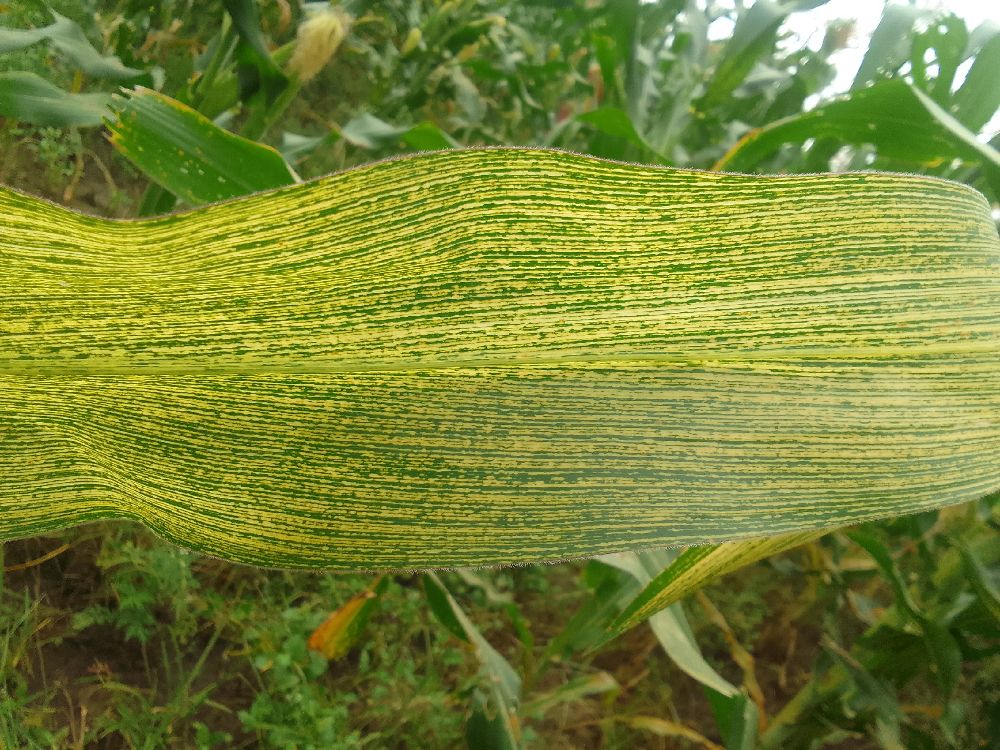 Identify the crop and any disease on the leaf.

maize, maize streak virus
